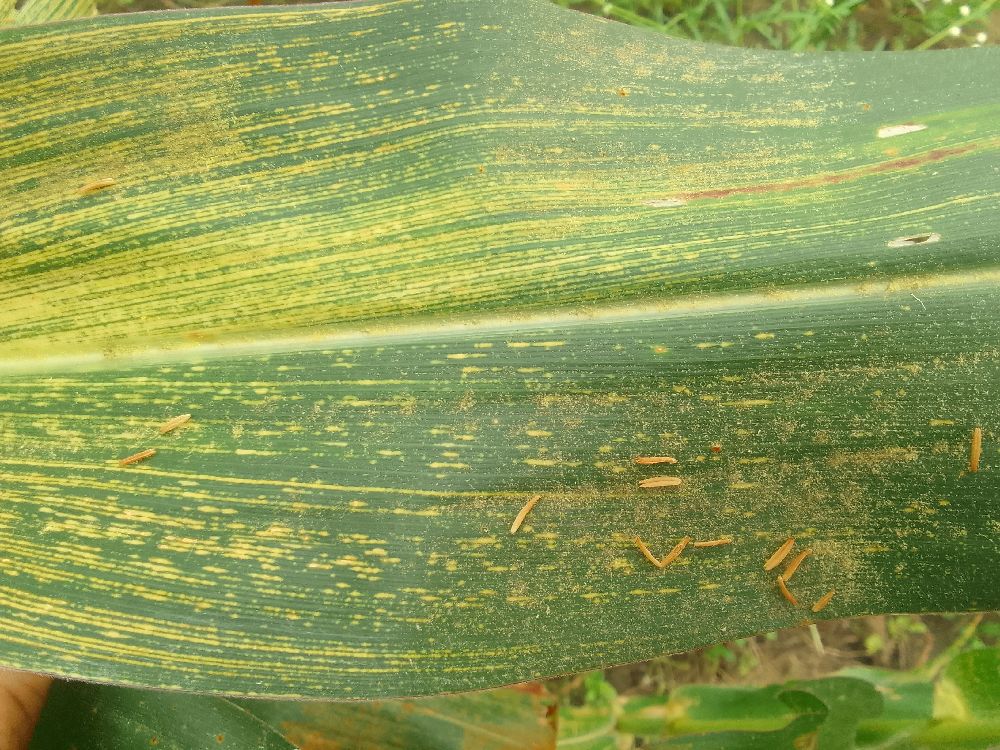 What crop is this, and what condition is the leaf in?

maize, maize streak virus
